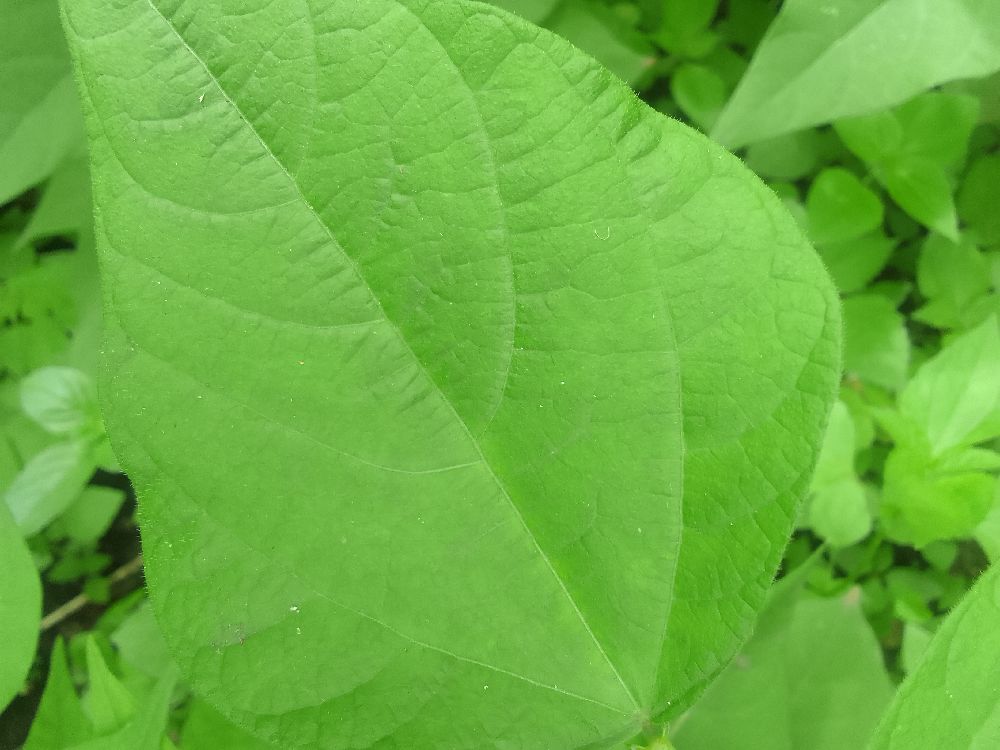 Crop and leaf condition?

common bean, healthy
